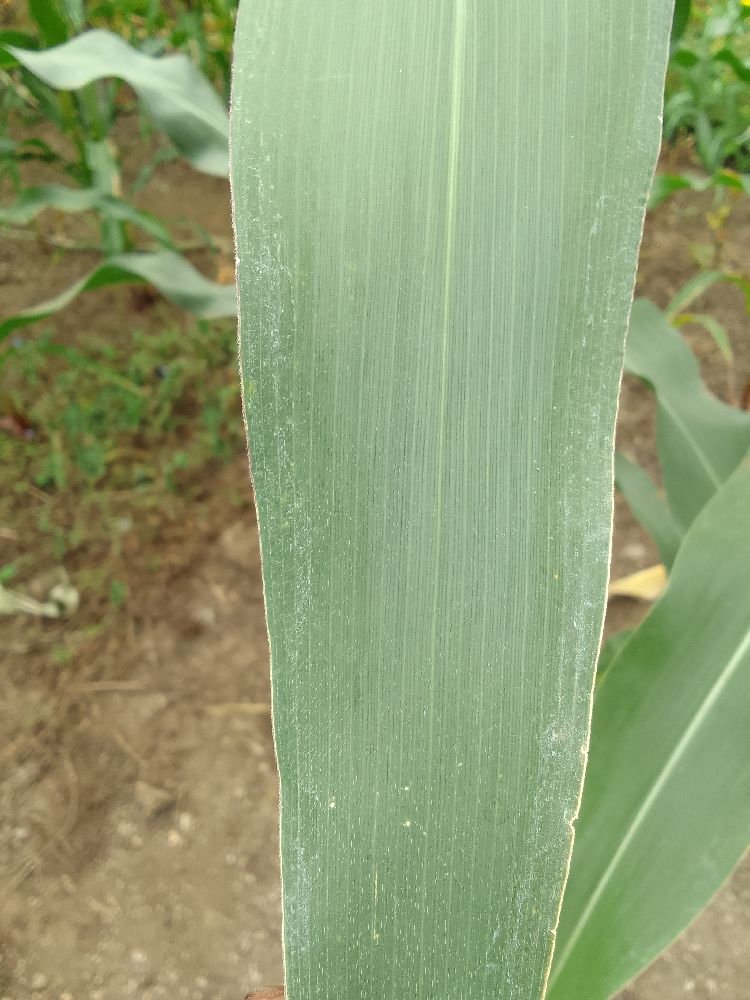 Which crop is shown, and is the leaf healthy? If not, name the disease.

maize, healthy
